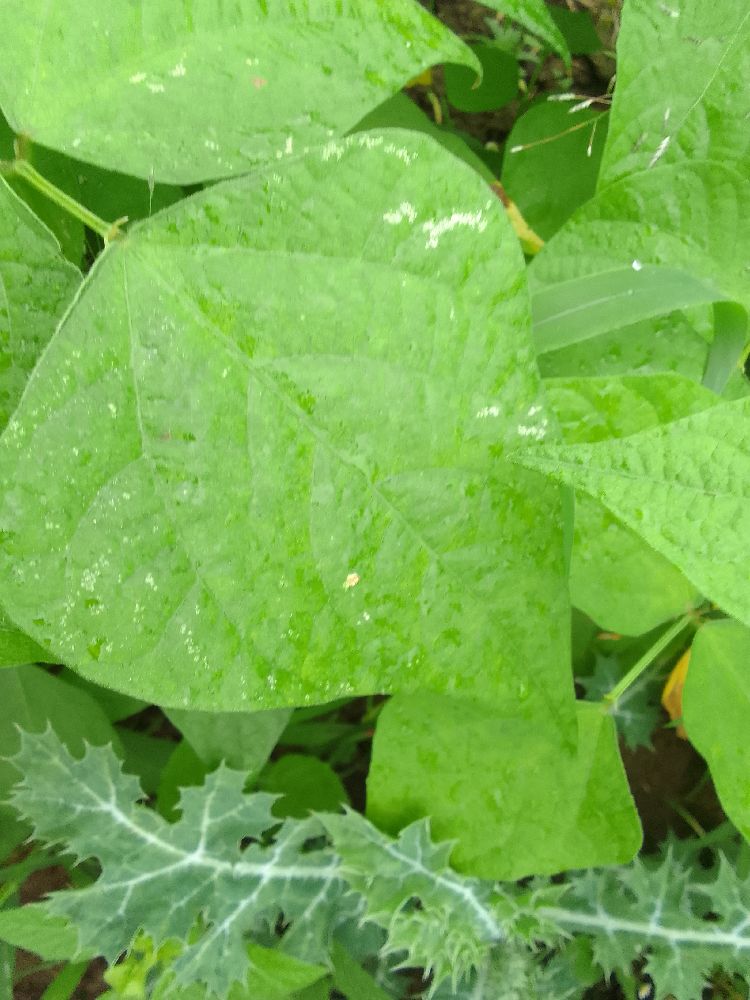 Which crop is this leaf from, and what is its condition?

common bean, healthy
